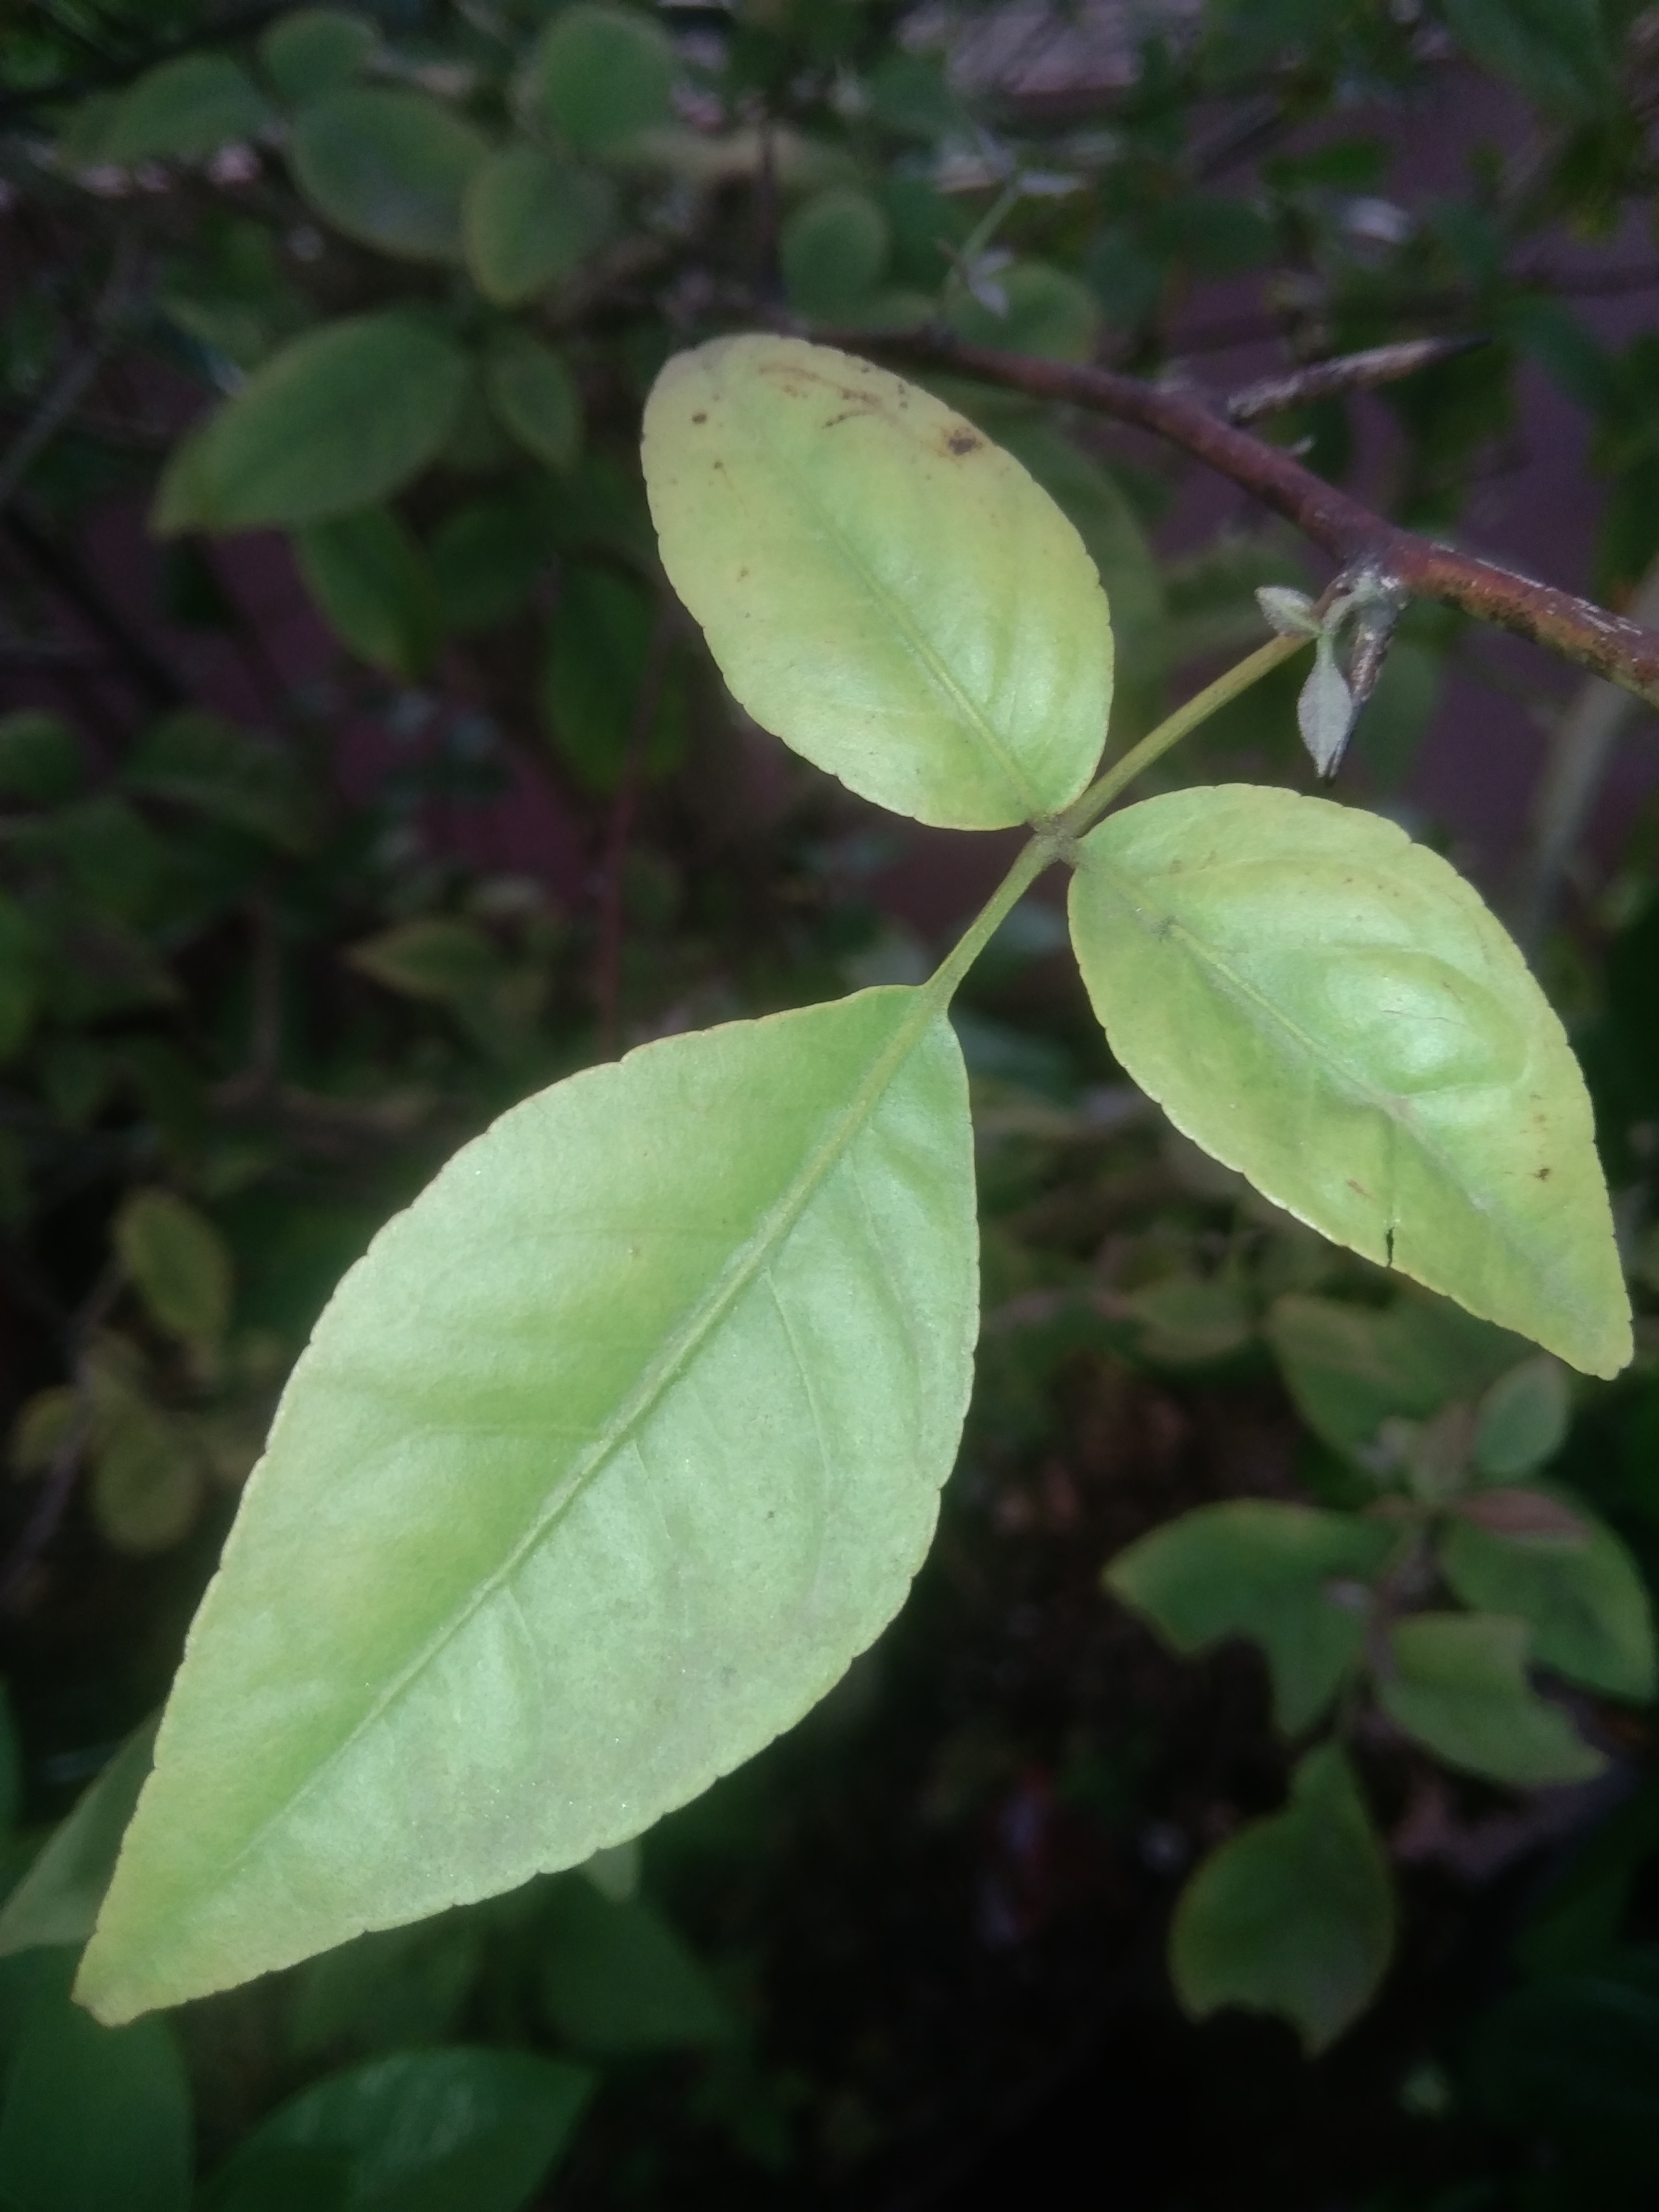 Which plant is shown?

wood apple
